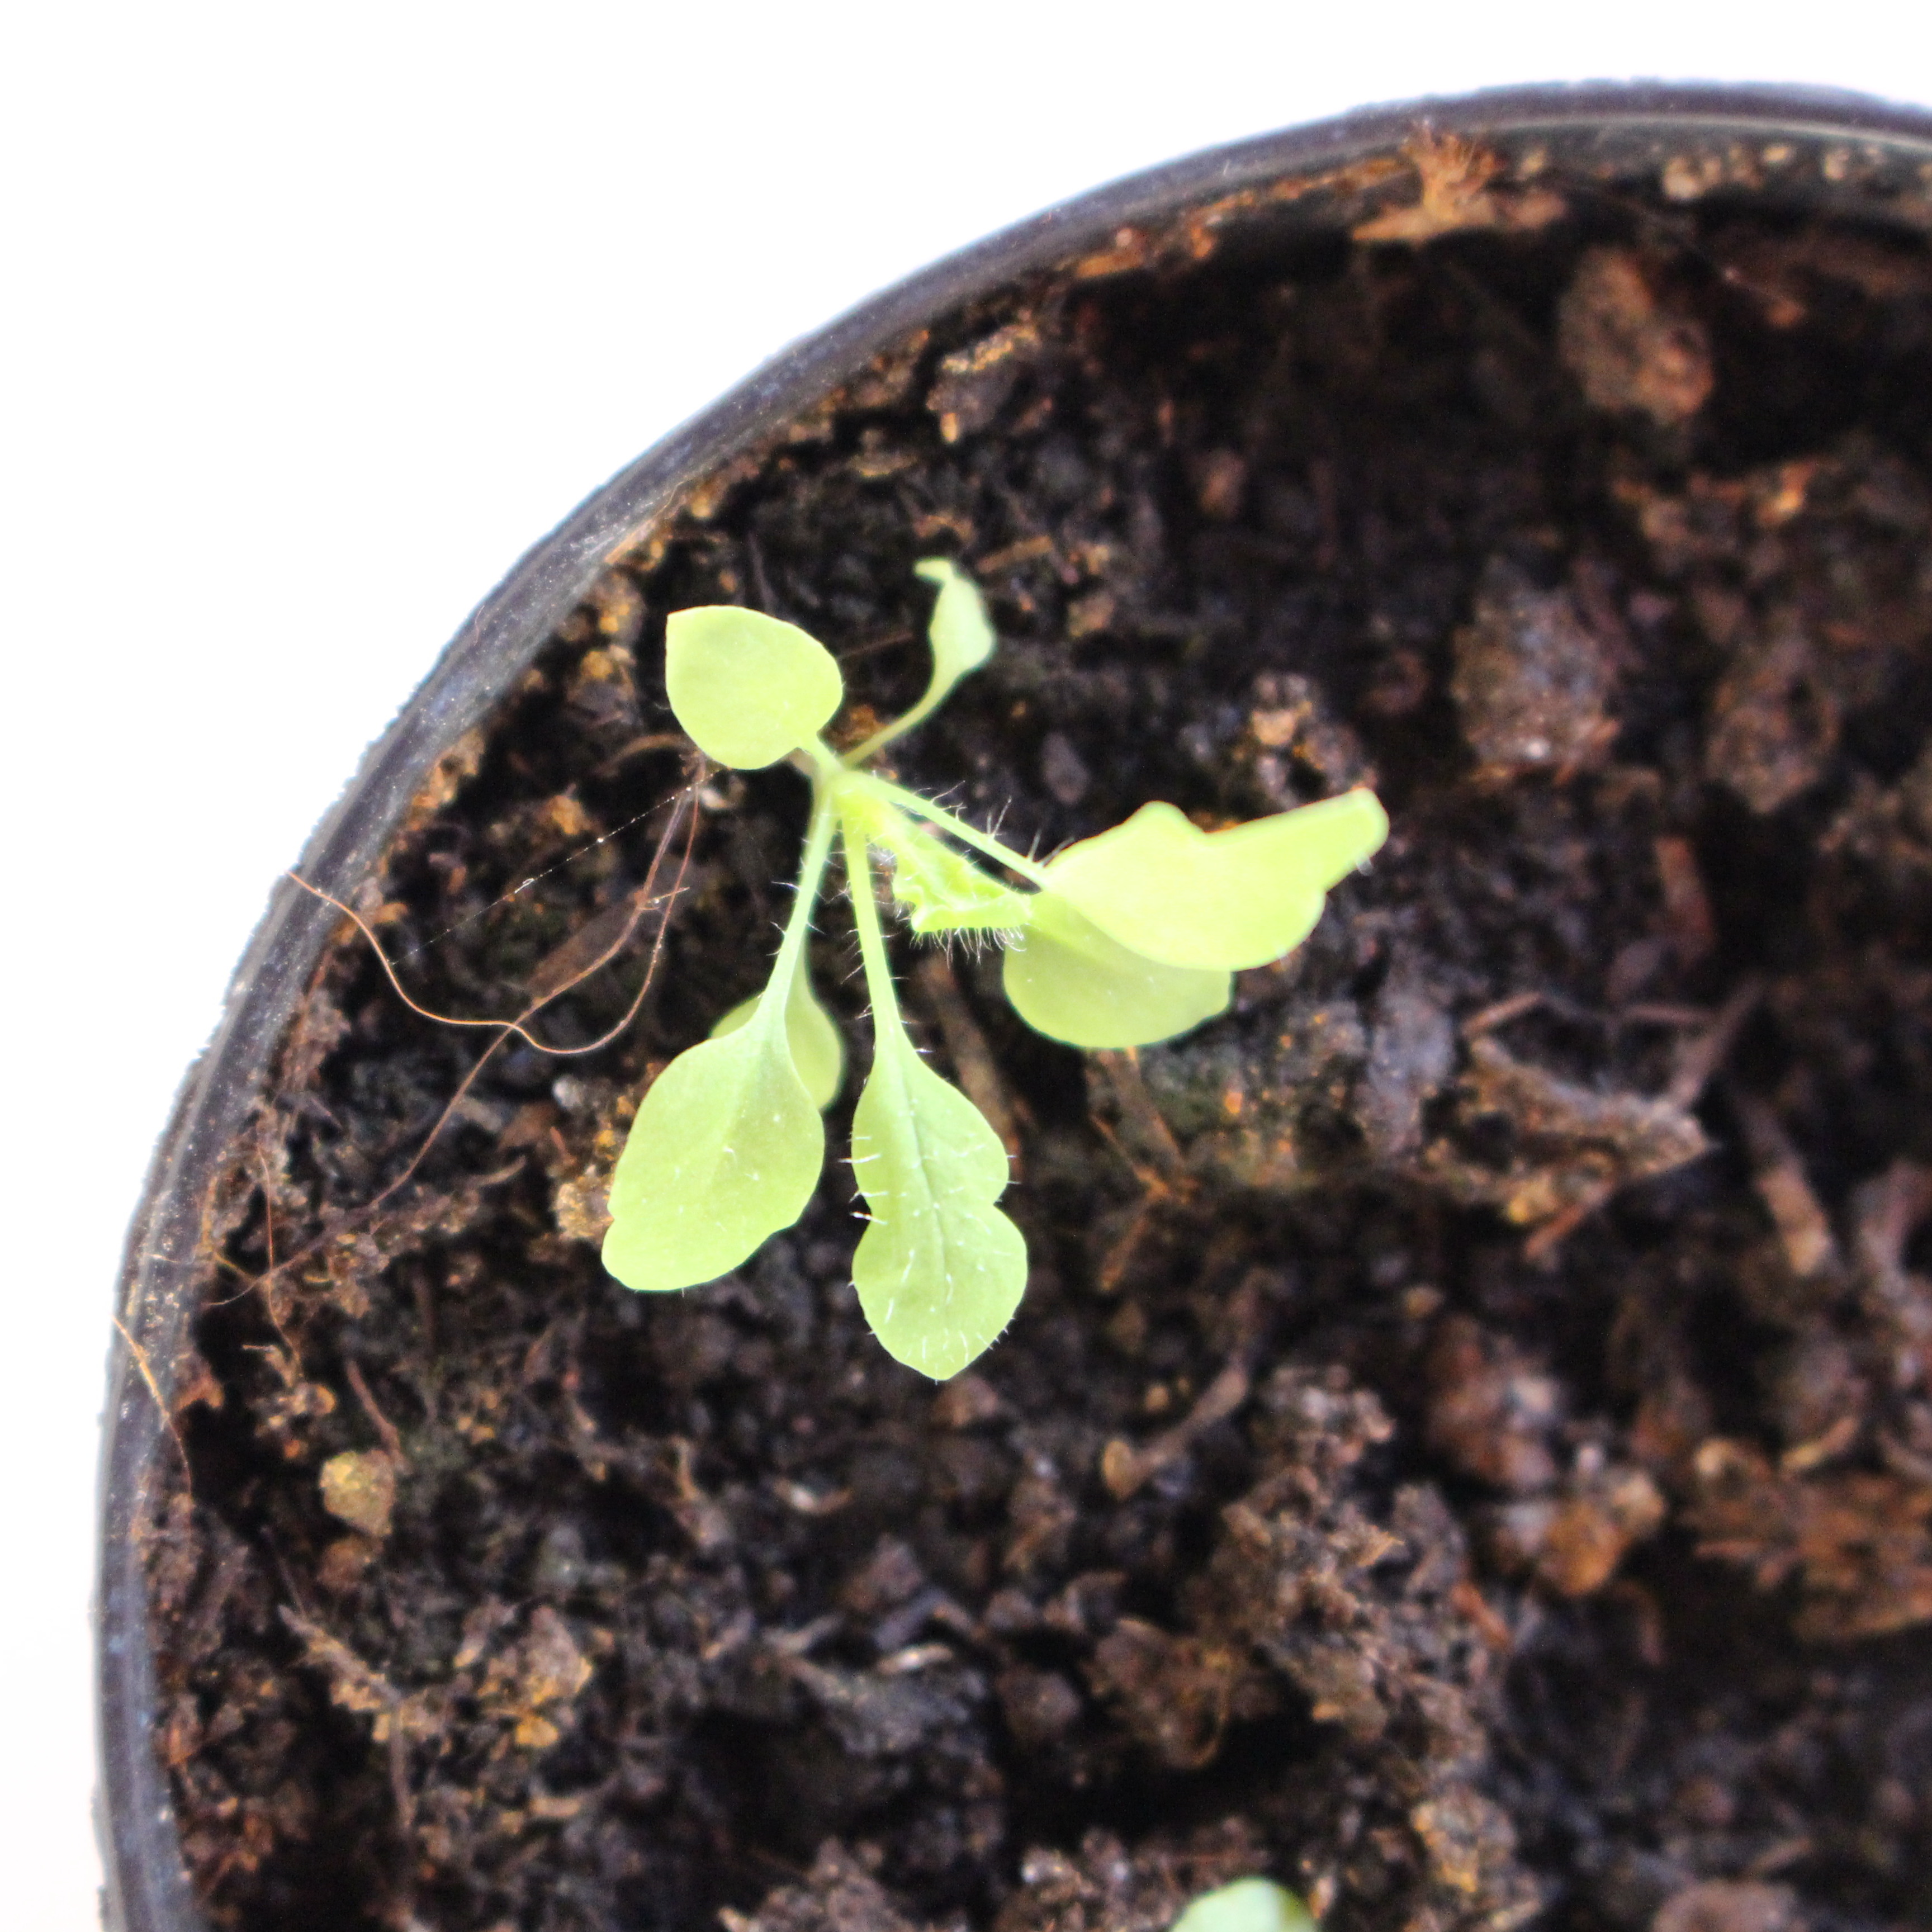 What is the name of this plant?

Papaver rhoeas
